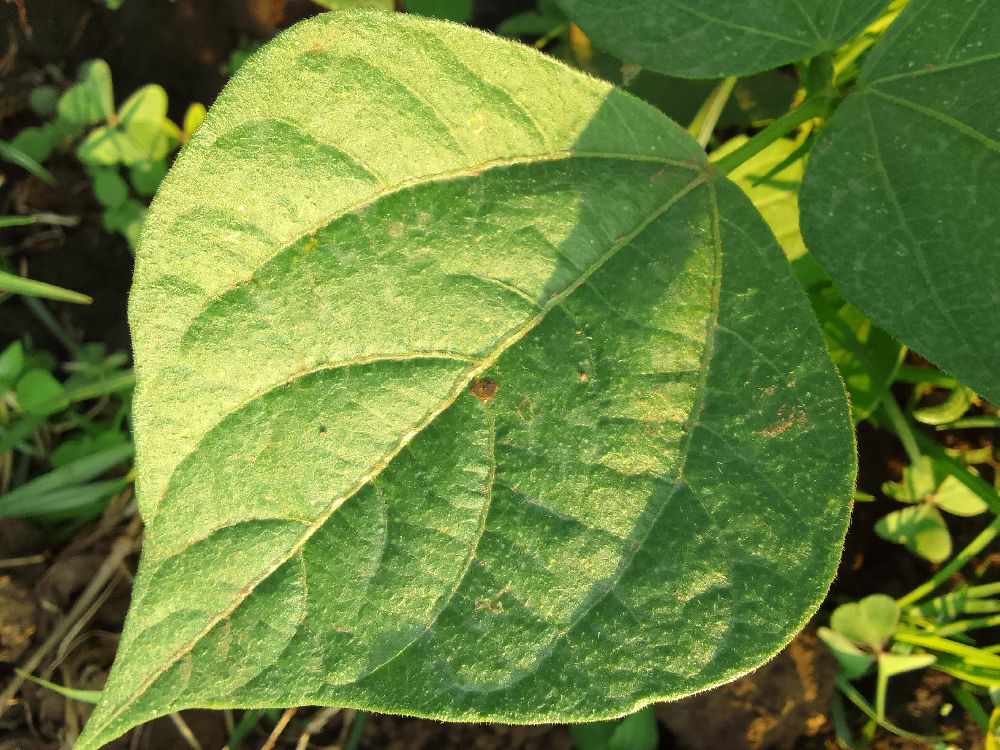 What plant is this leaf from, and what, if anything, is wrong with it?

common bean, healthy
